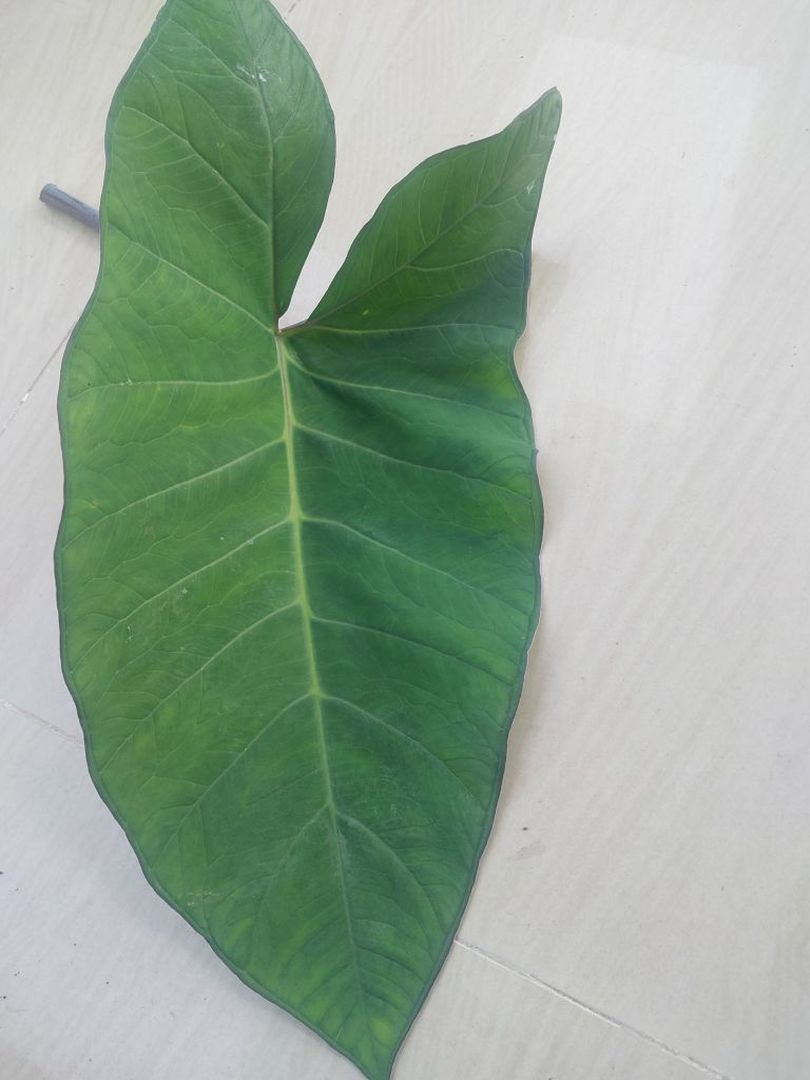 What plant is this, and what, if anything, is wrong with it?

taro, healthy
